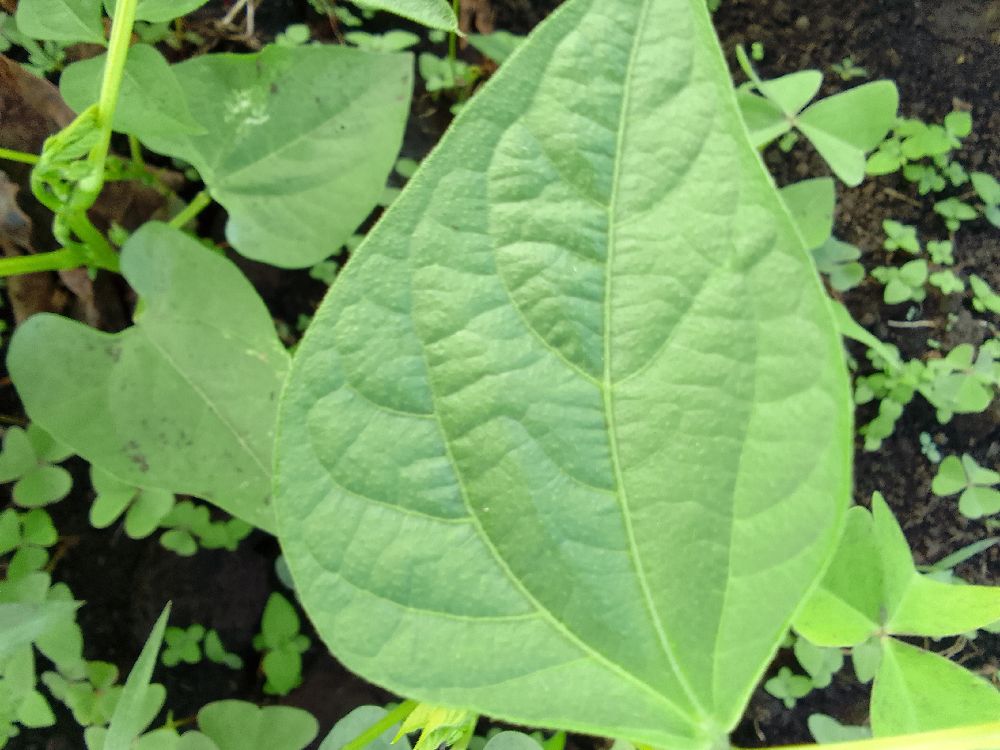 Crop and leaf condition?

common bean, healthy
